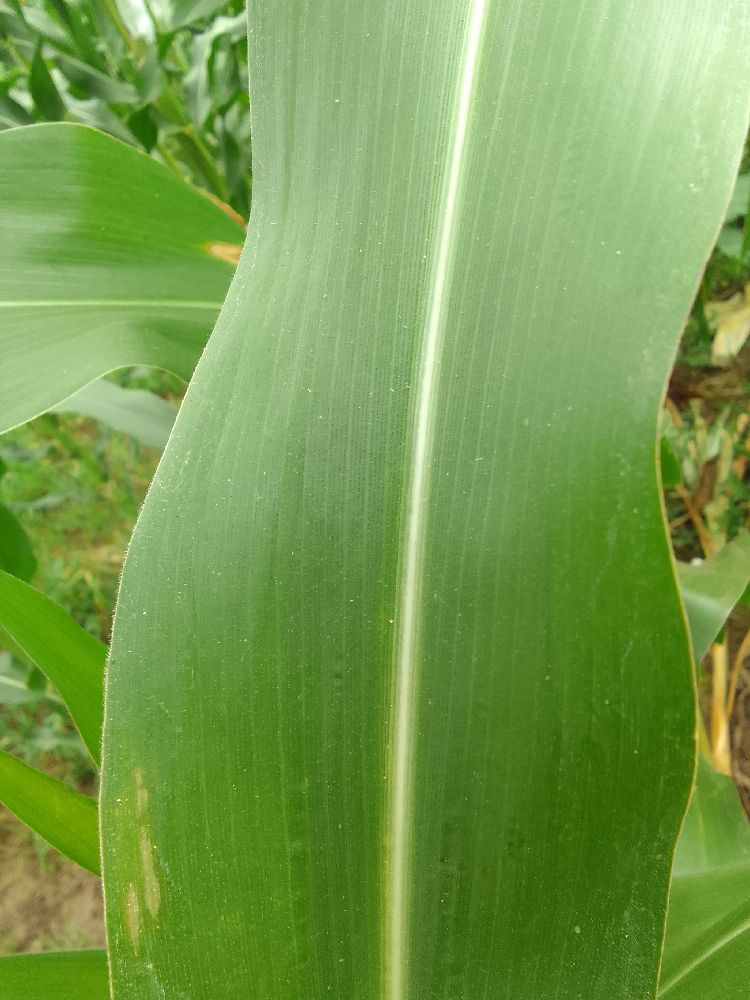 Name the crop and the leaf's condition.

maize, healthy
